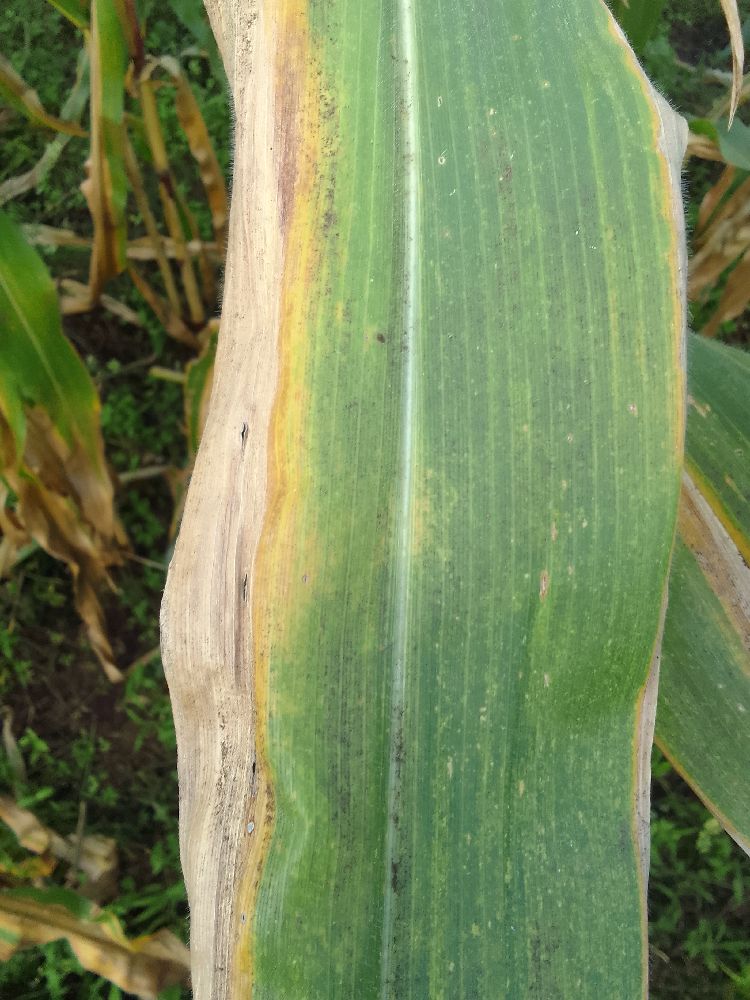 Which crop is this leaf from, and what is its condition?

maize, maize lethal necrosis
